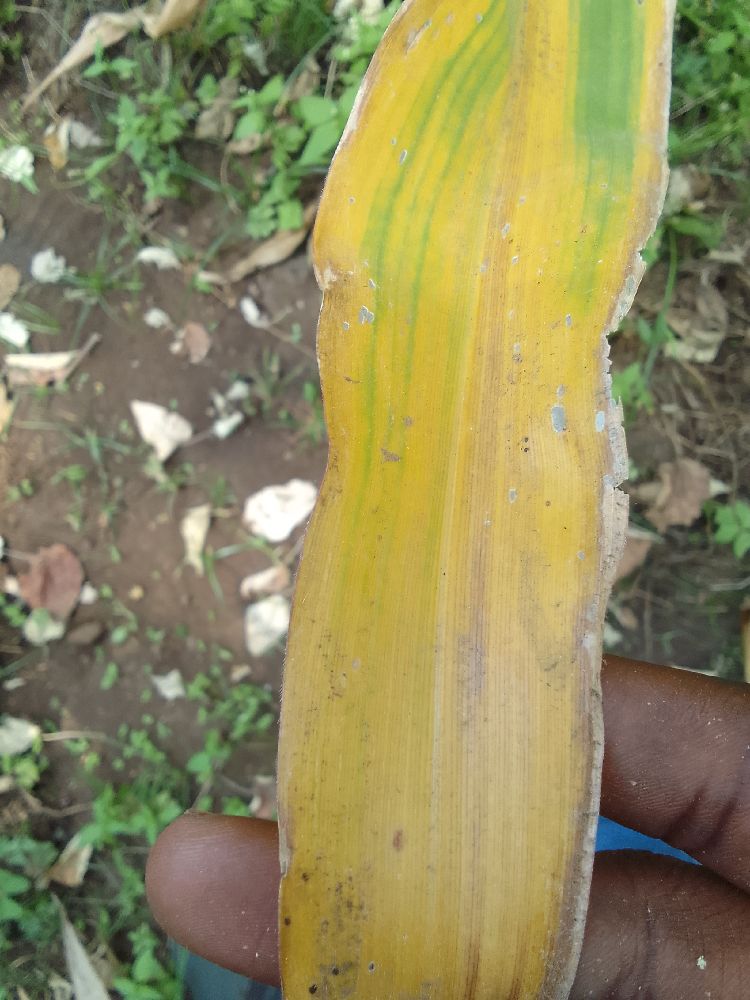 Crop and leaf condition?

maize, maize lethal necrosis
